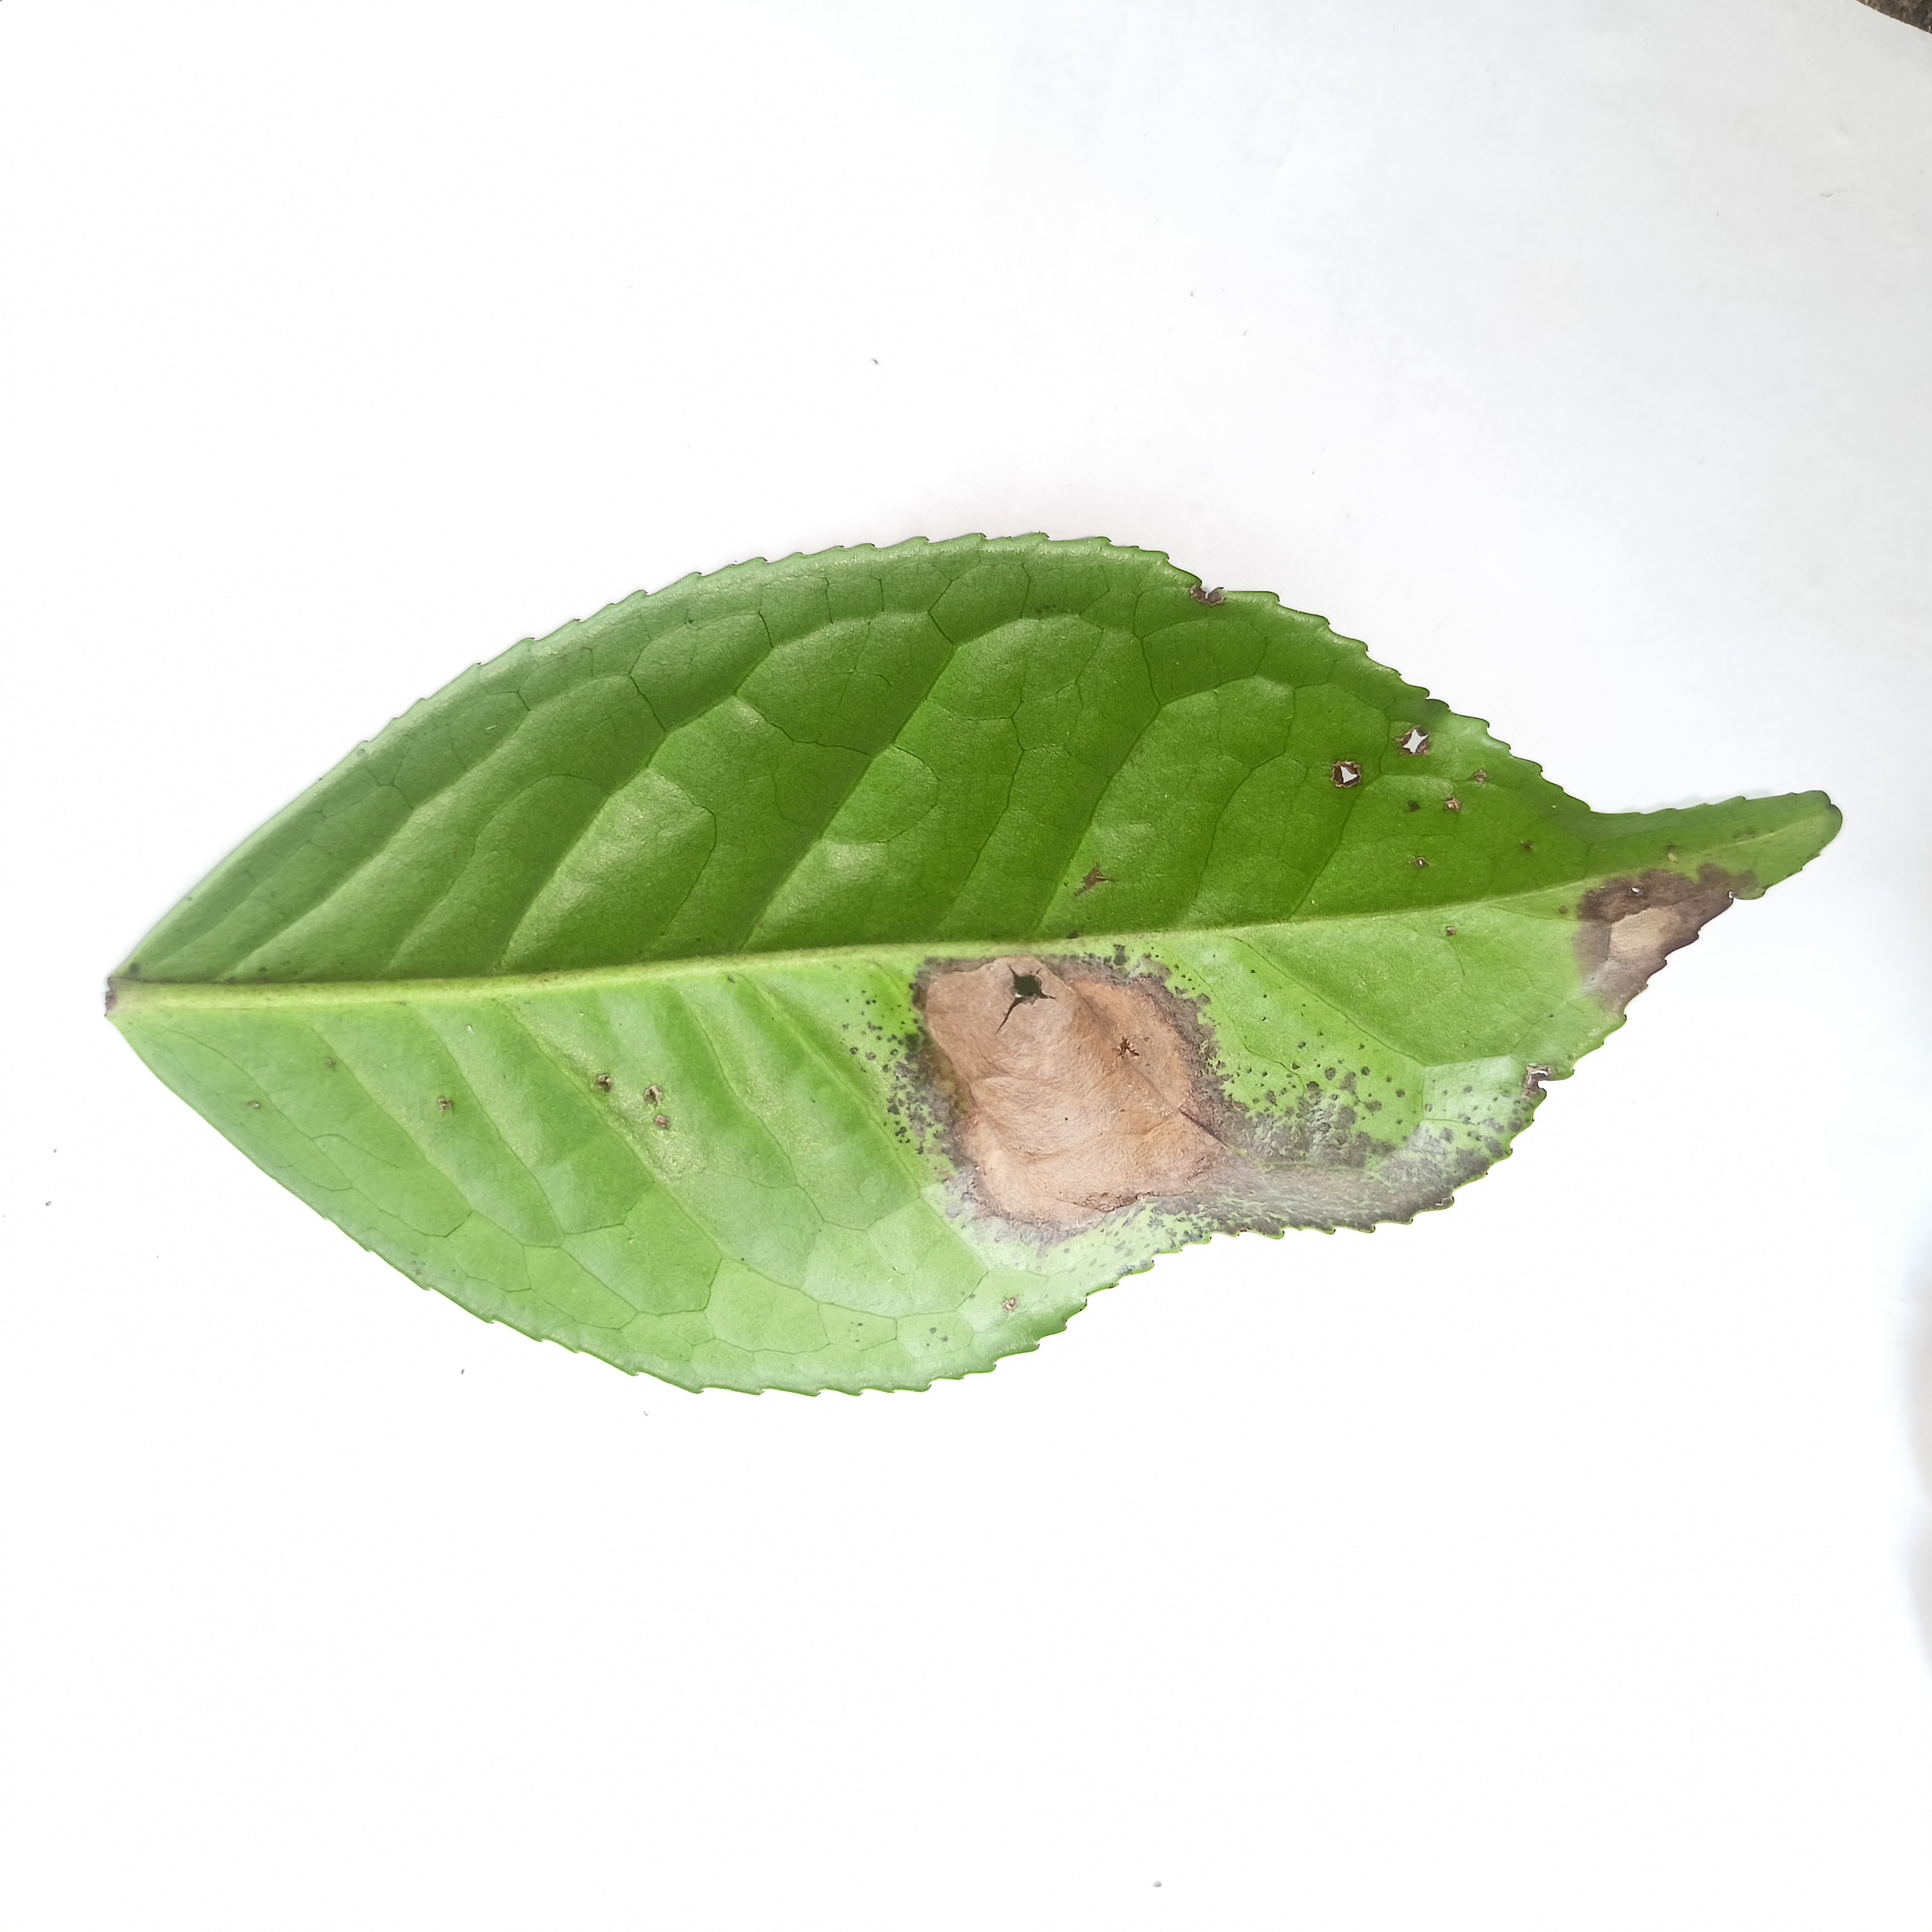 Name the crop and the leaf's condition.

tea, brown blight
